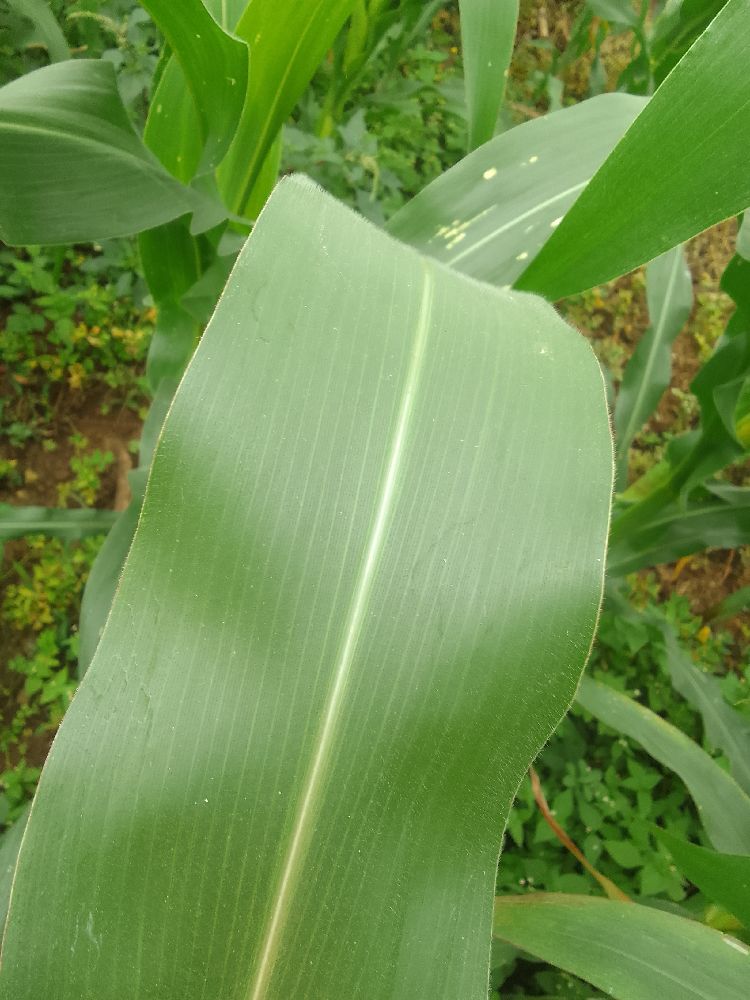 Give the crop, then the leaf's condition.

maize, healthy
